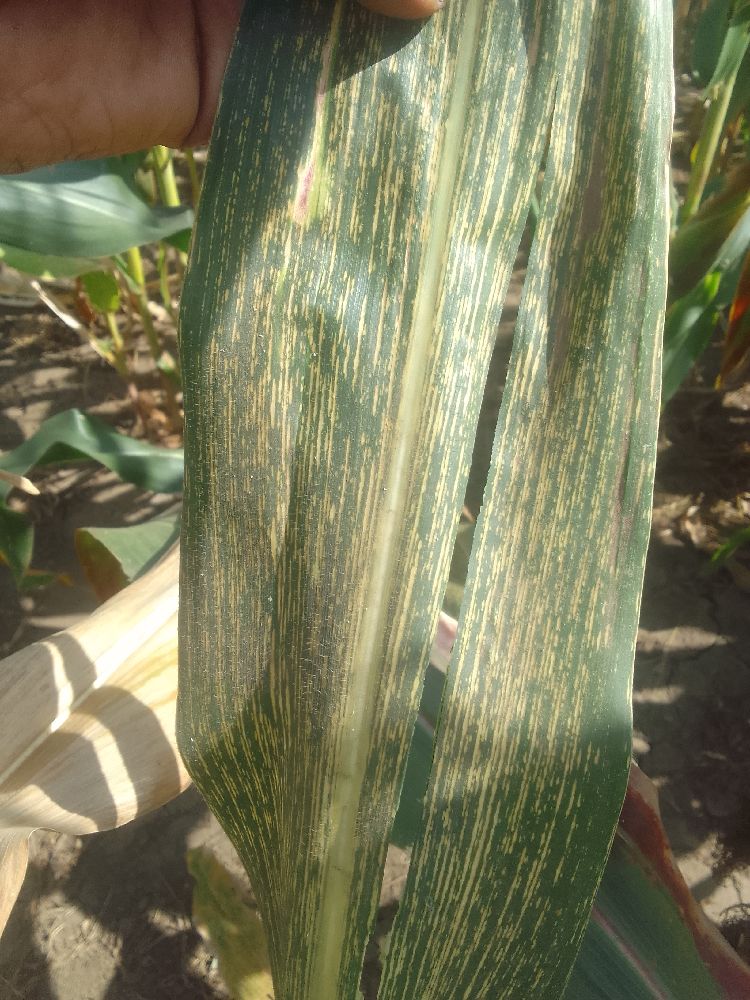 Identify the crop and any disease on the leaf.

maize, maize streak virus
